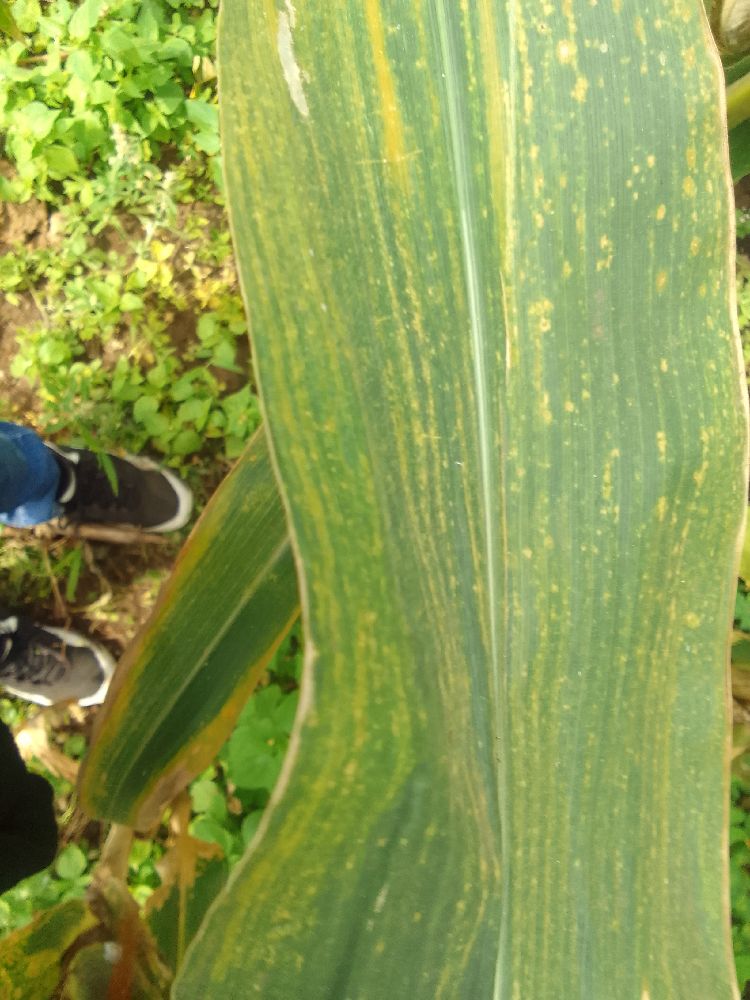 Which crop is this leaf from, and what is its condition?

maize, maize lethal necrosis
